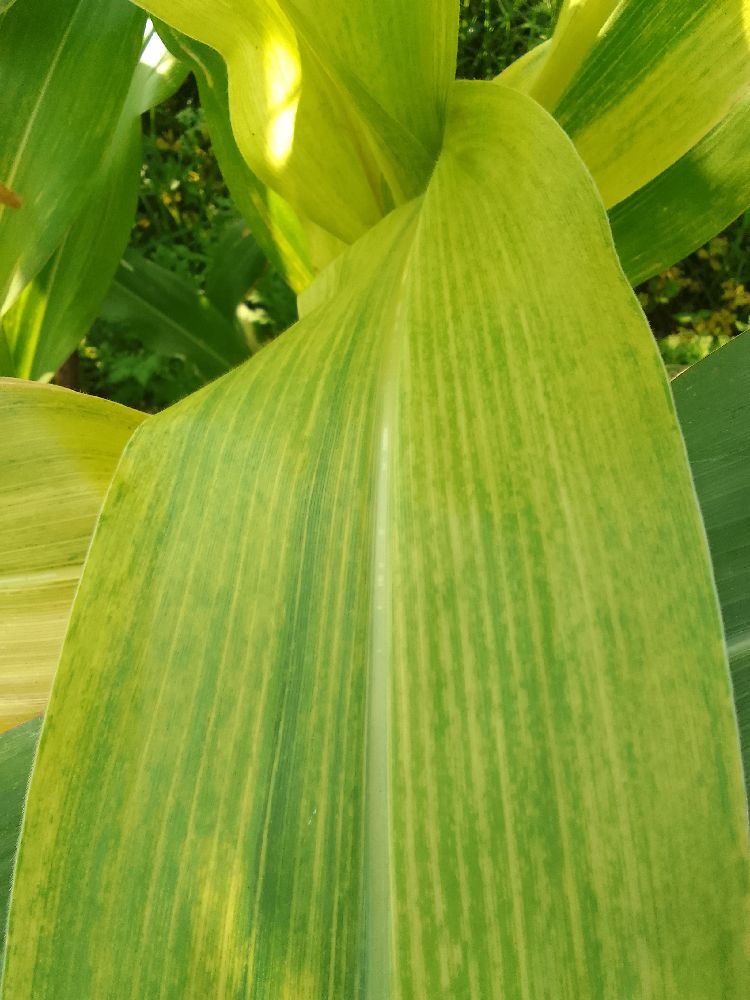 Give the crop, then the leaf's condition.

maize, maize lethal necrosis
